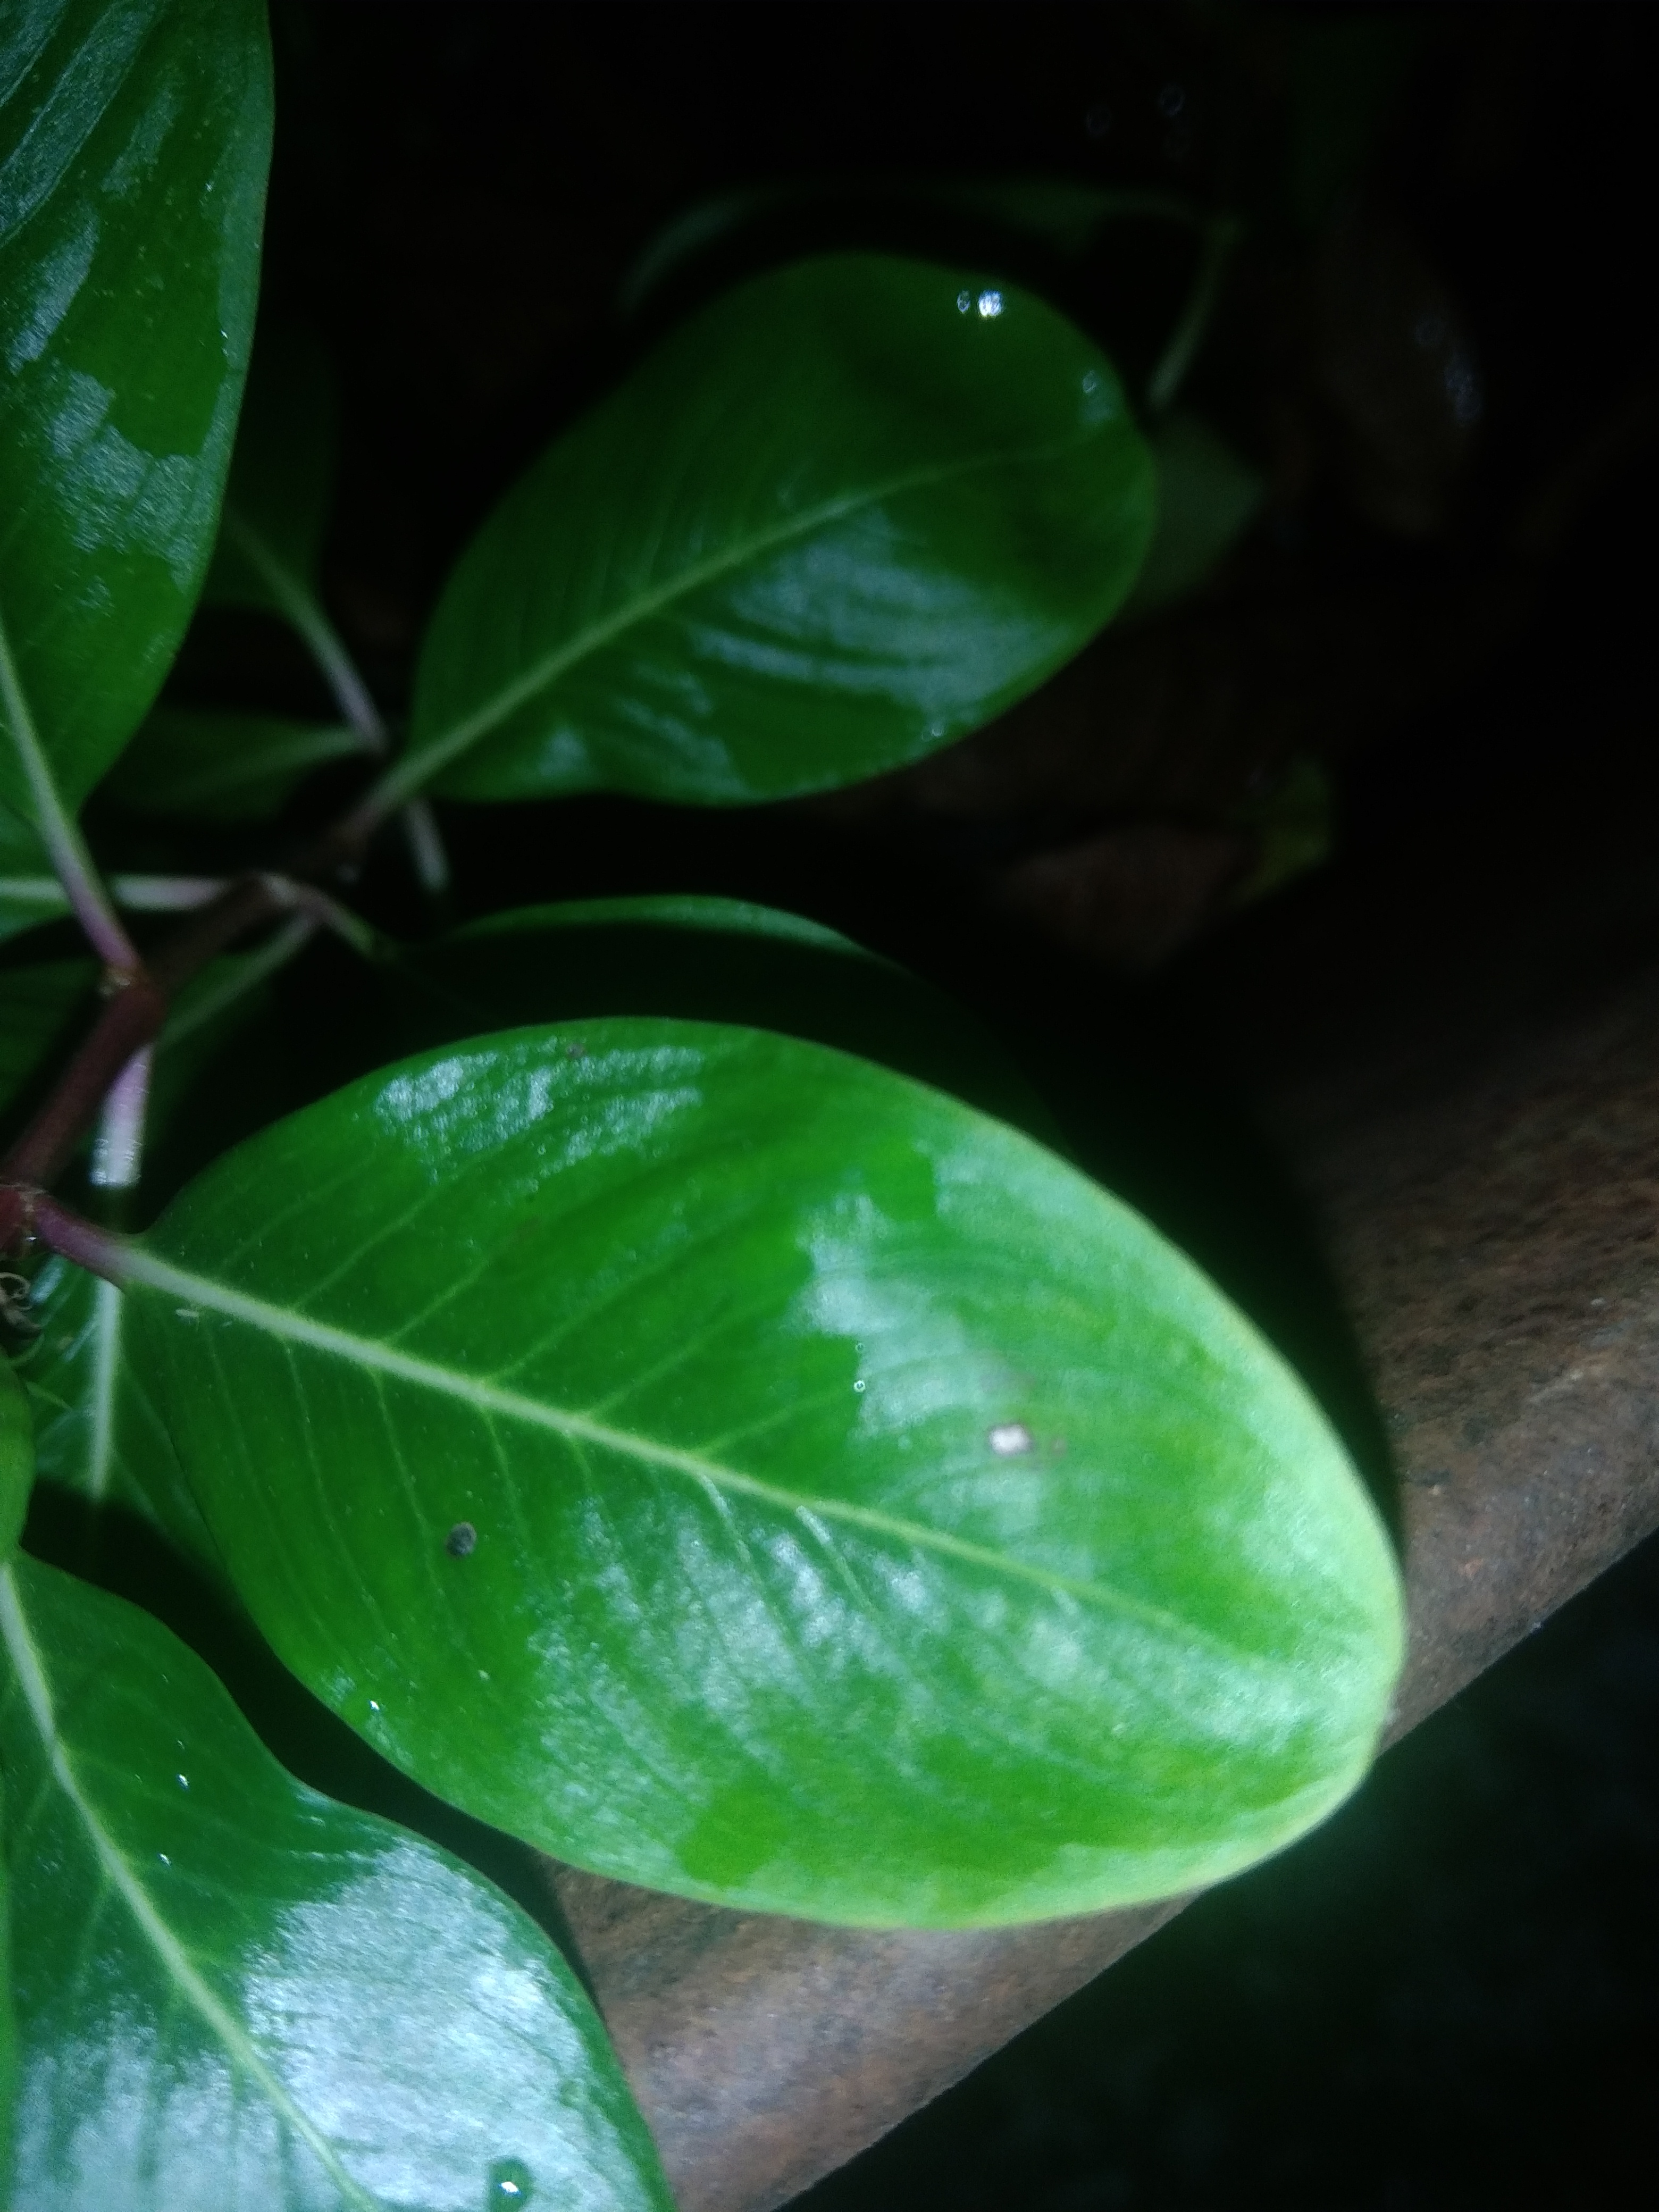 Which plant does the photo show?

rose periwinkle
